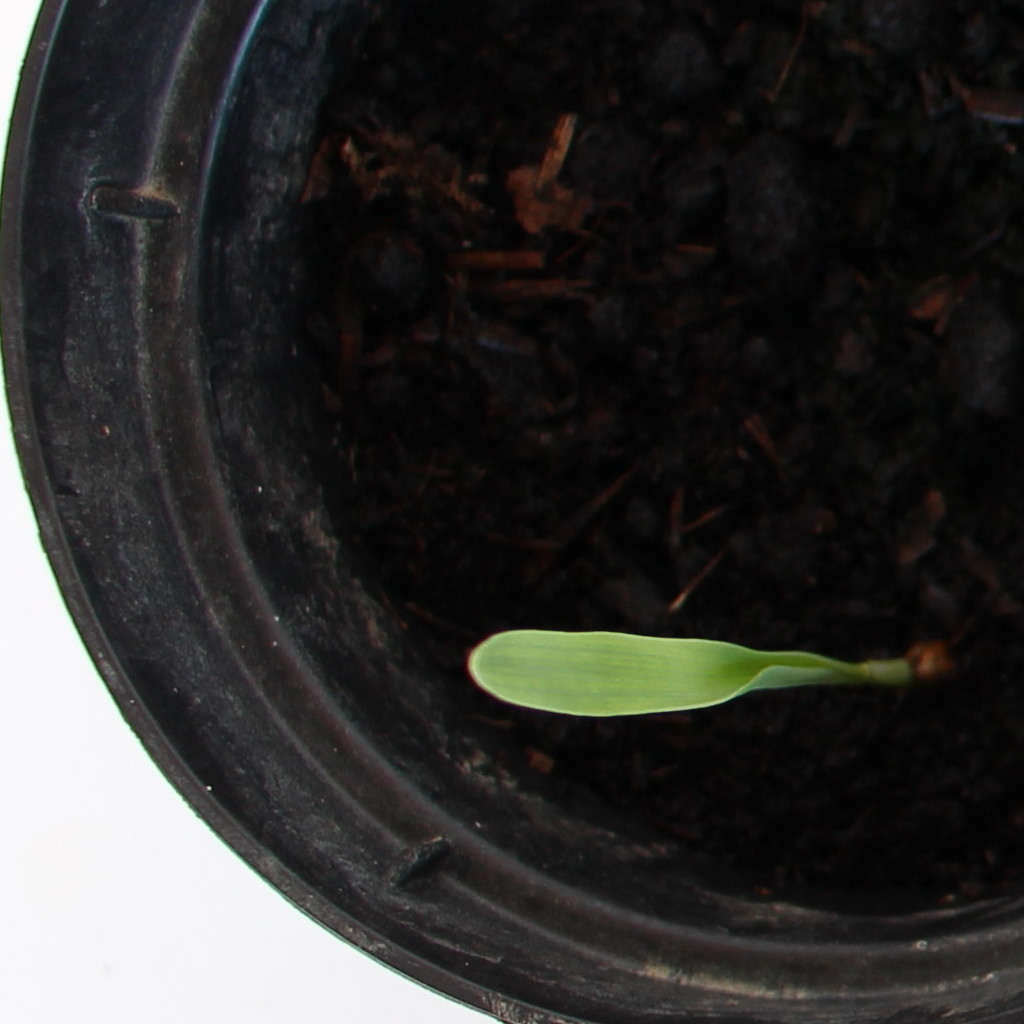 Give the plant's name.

Avena sterilis
